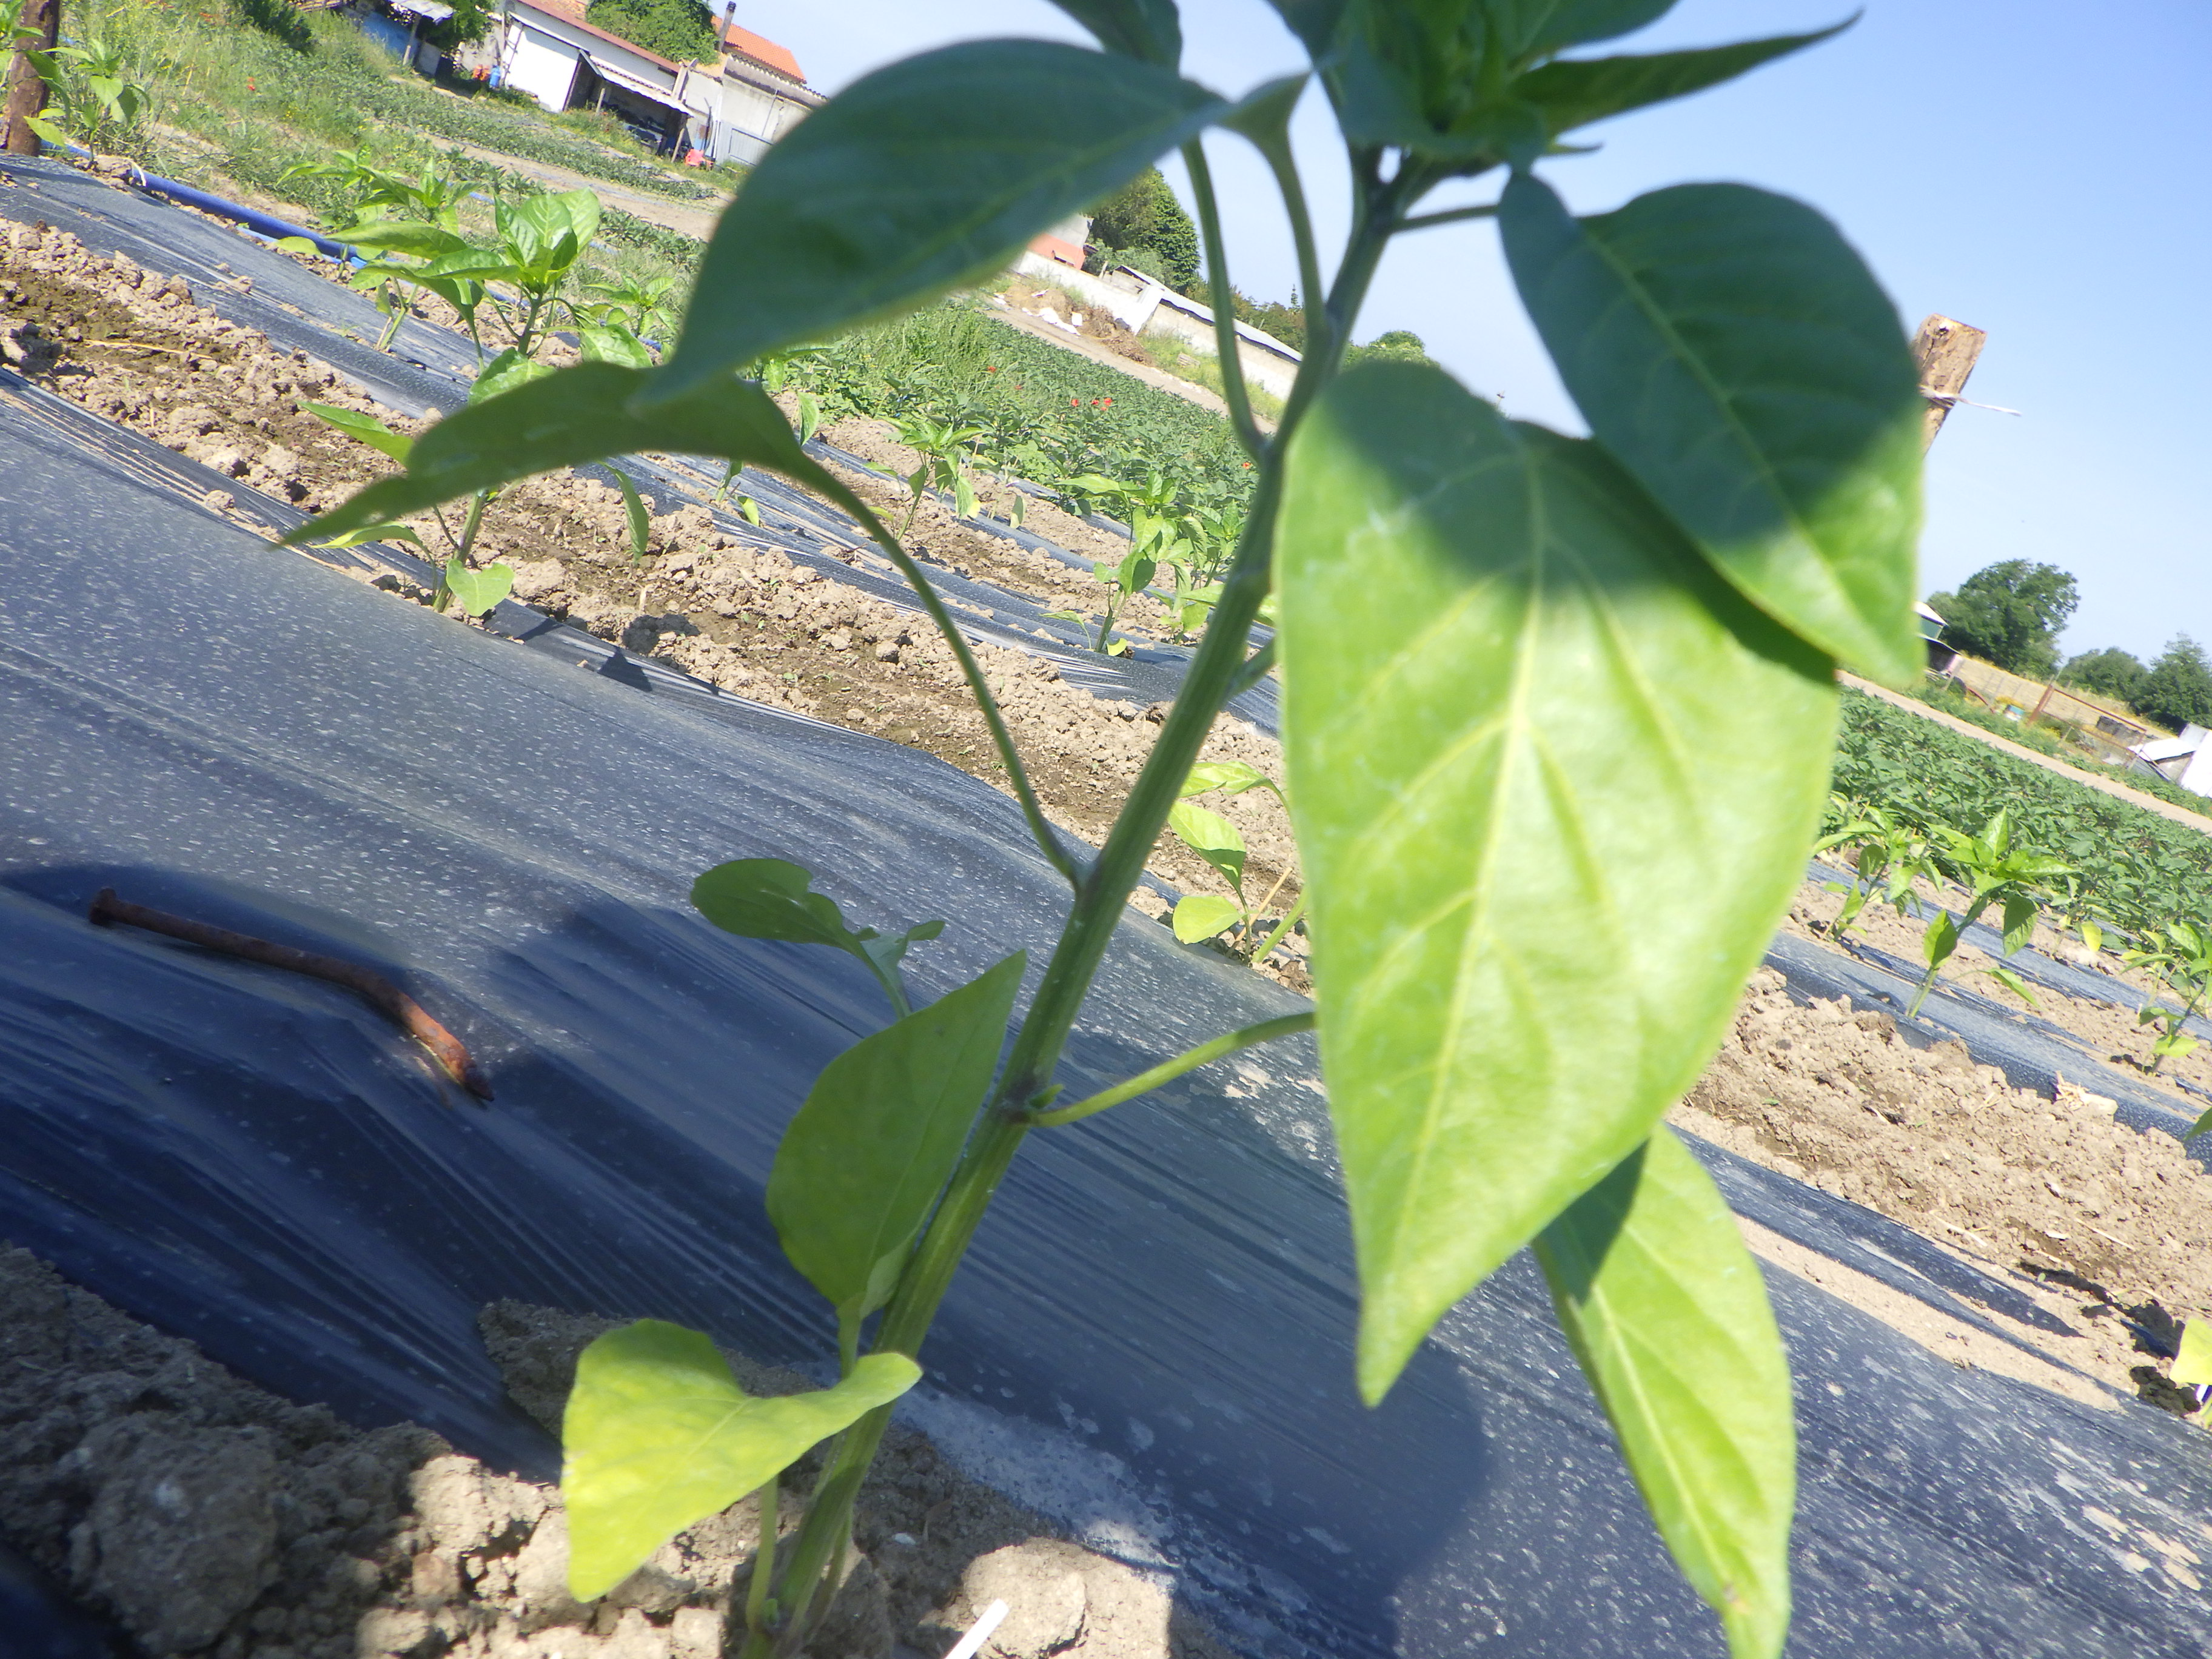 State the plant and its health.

bell pepper, healthy
